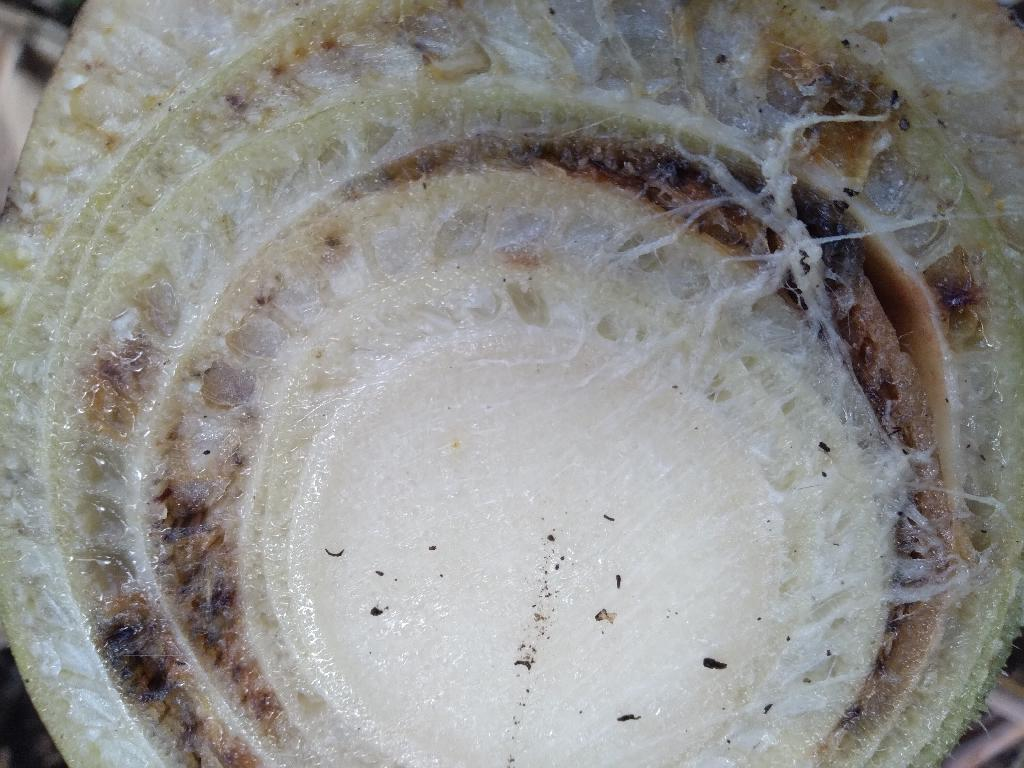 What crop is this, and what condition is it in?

banana, fusarium wilt race 1
